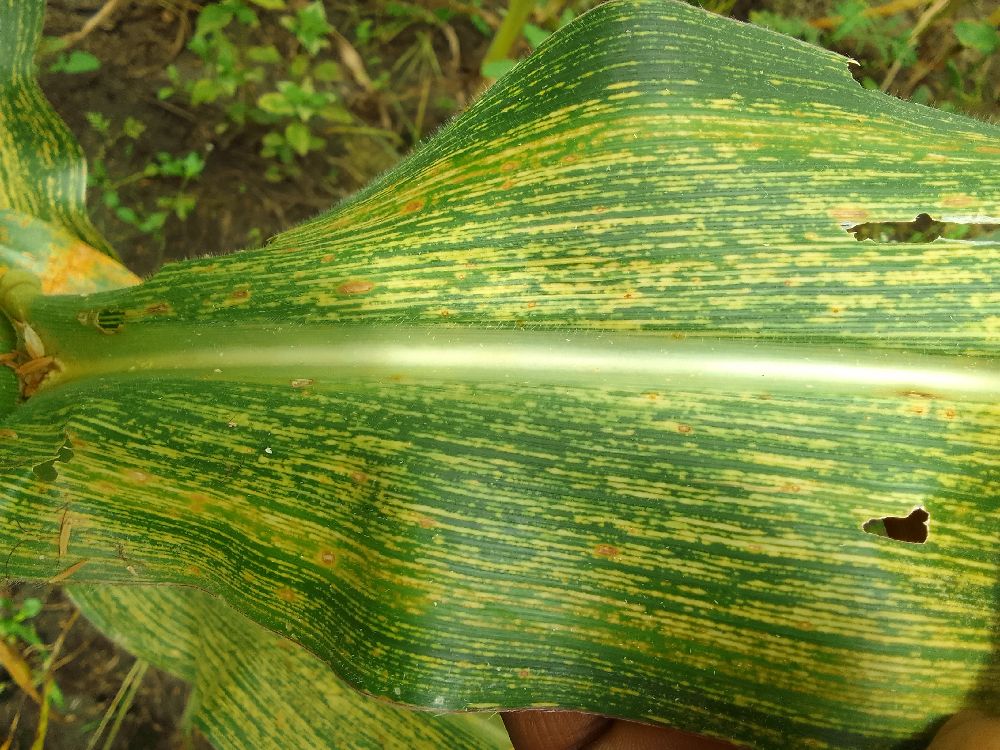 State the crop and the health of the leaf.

maize, maize streak virus
